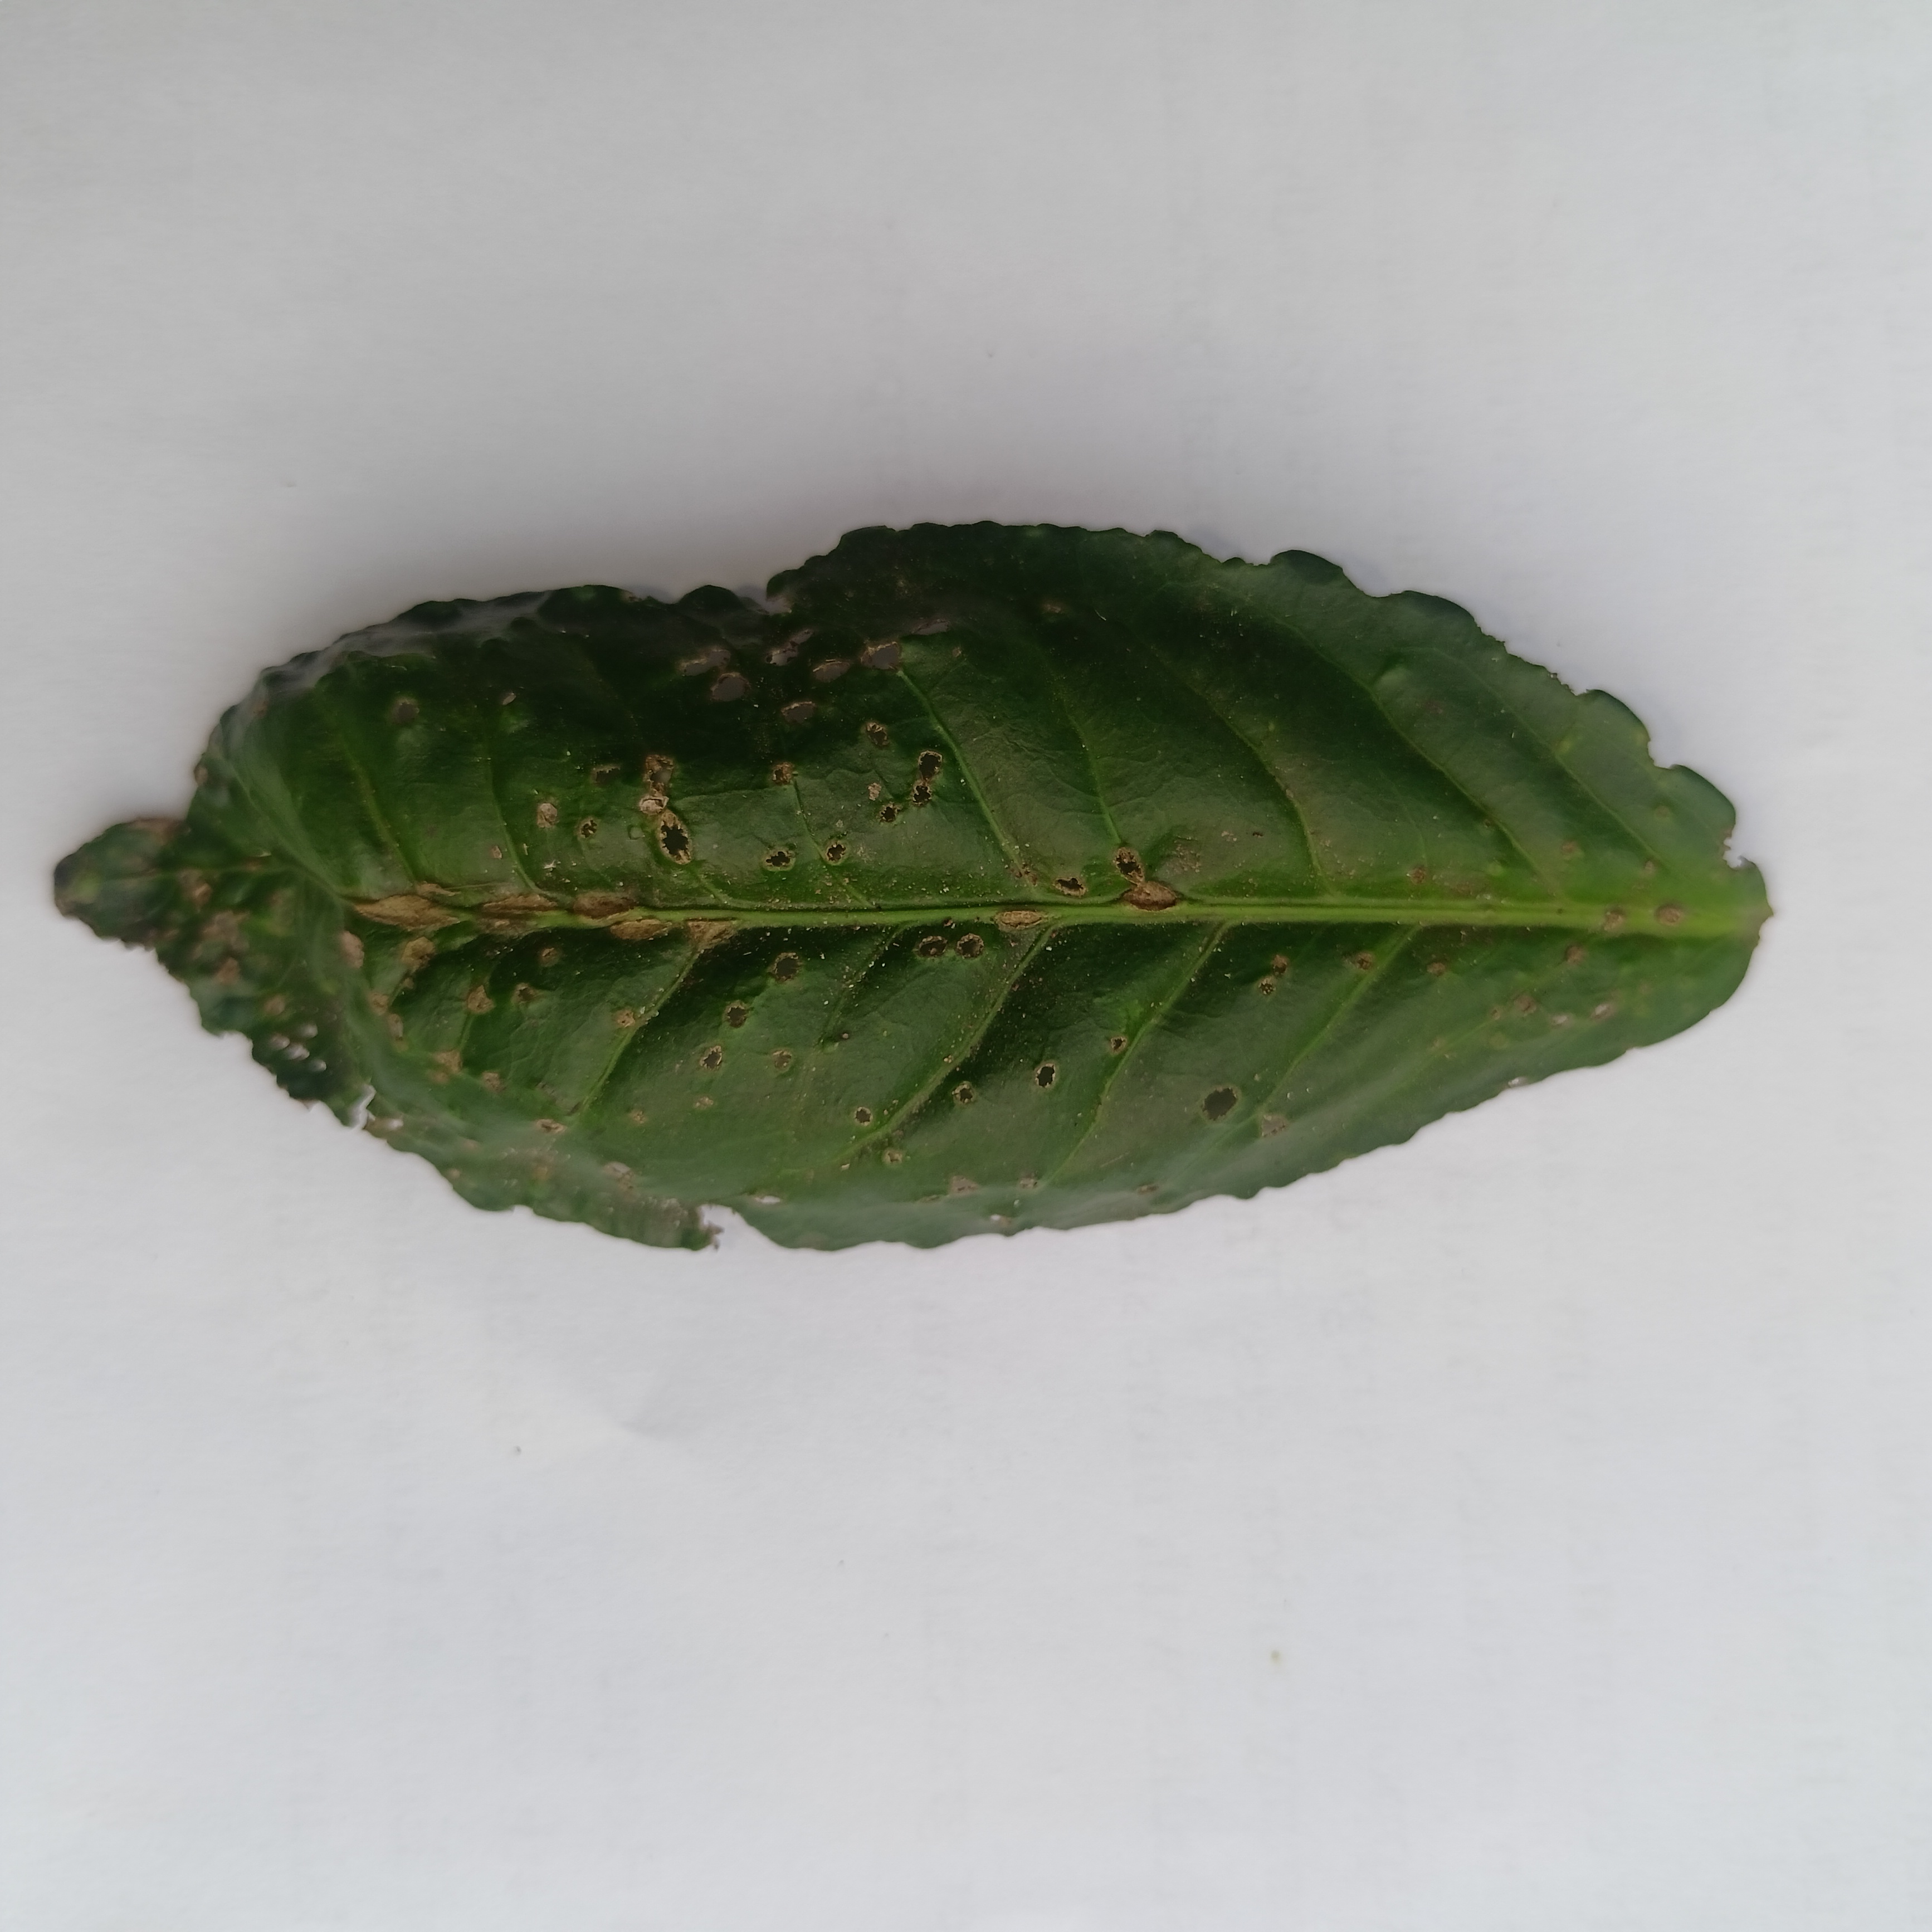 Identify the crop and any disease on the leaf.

tea, helopeltis
